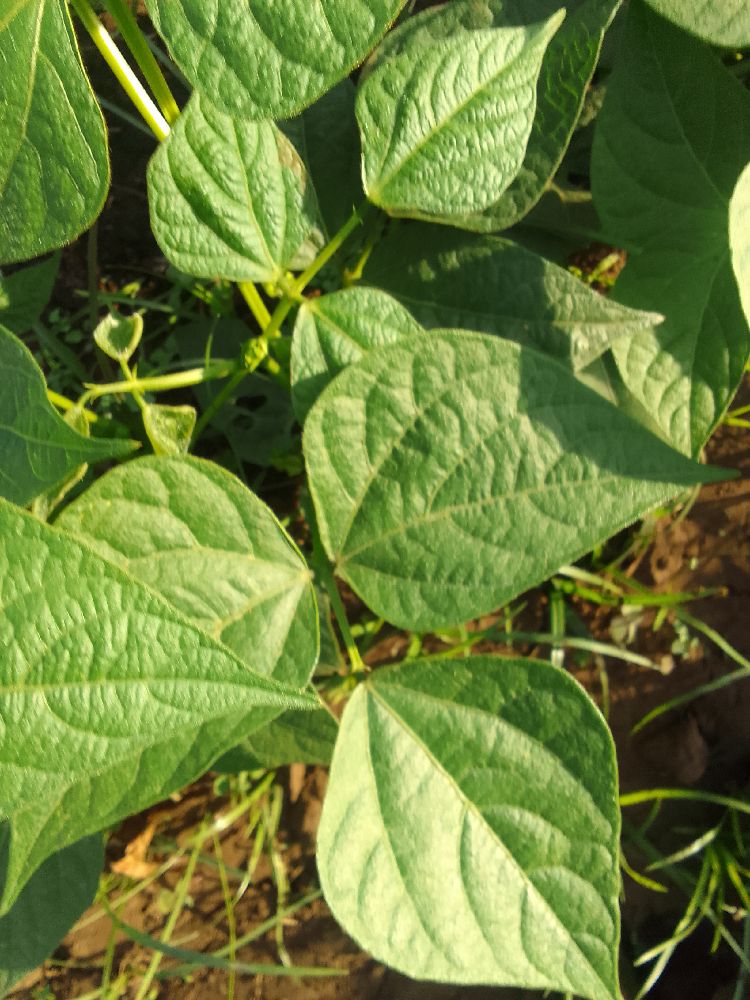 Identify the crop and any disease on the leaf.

common bean, healthy
